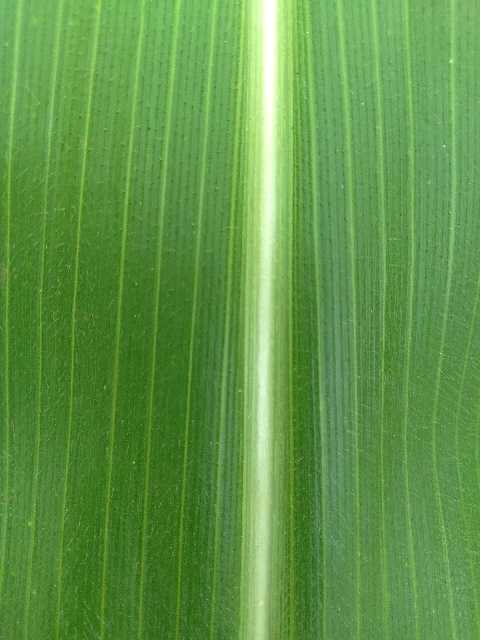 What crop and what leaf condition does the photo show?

maize, healthy
